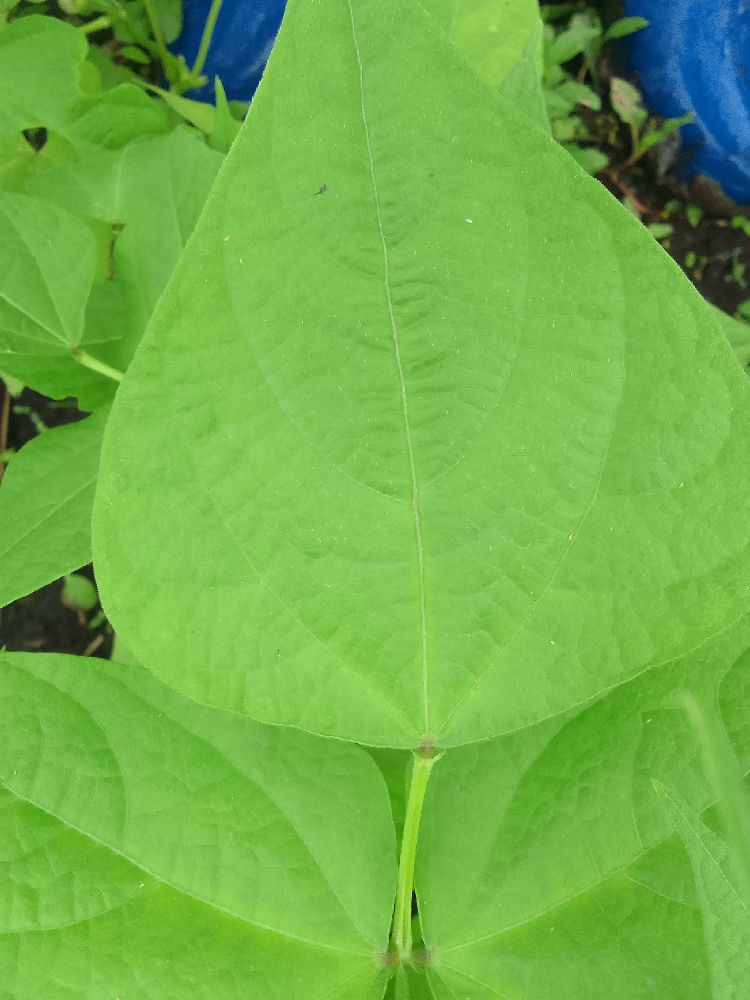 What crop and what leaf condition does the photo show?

common bean, healthy
